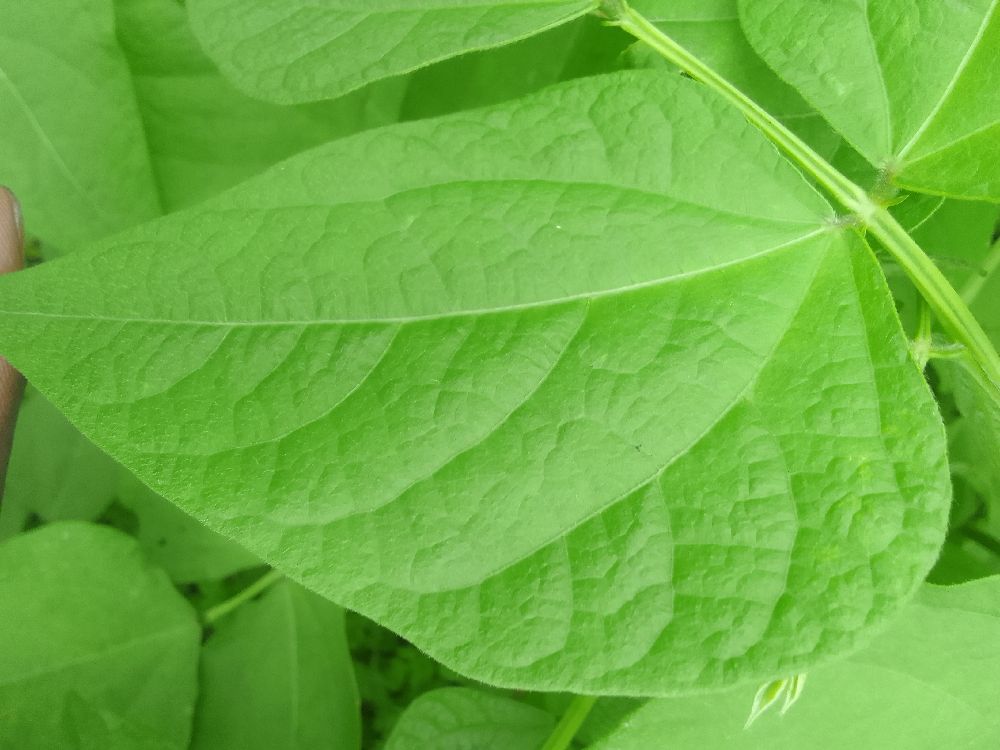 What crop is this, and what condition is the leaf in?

common bean, healthy
